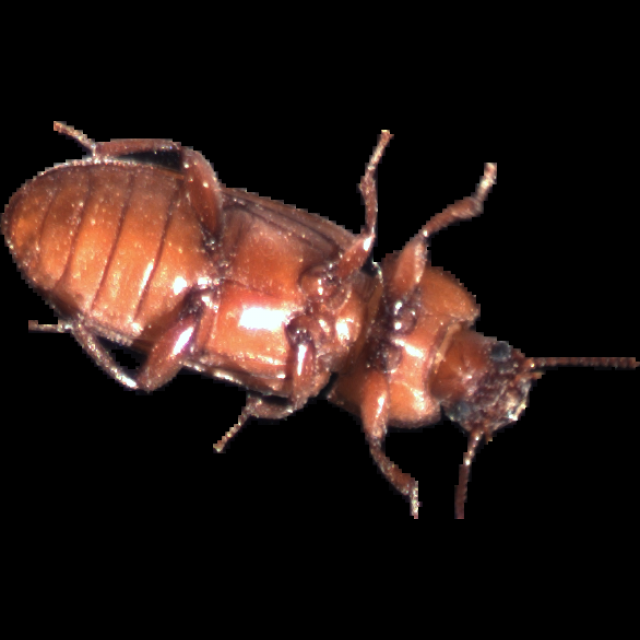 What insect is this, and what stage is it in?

mealworm beetle
